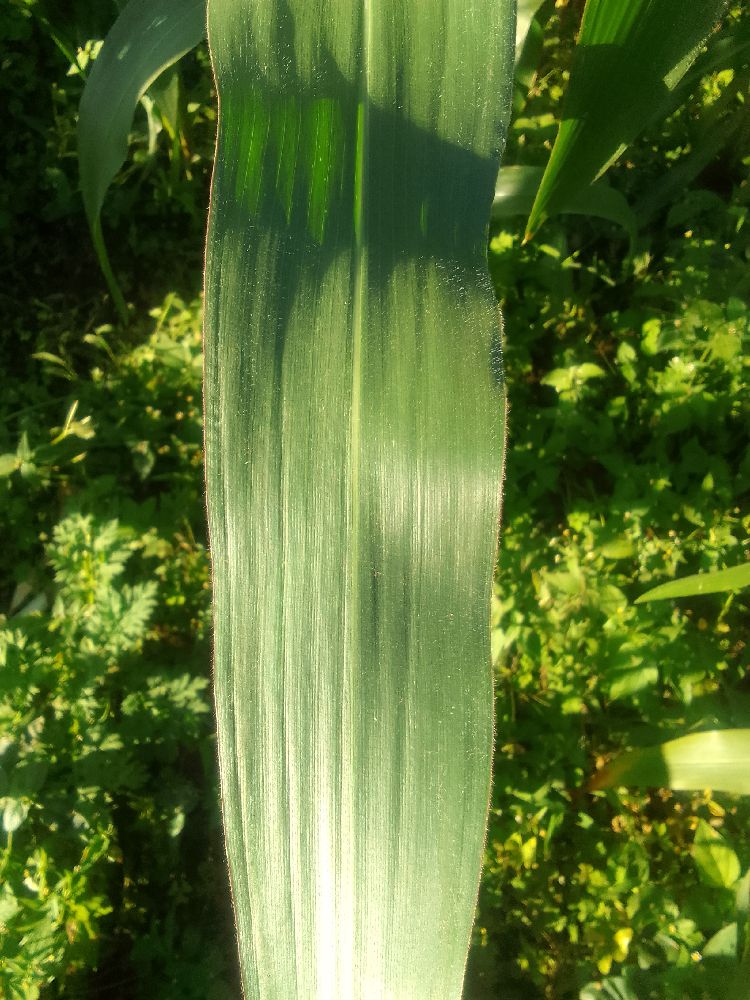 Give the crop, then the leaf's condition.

maize, healthy
